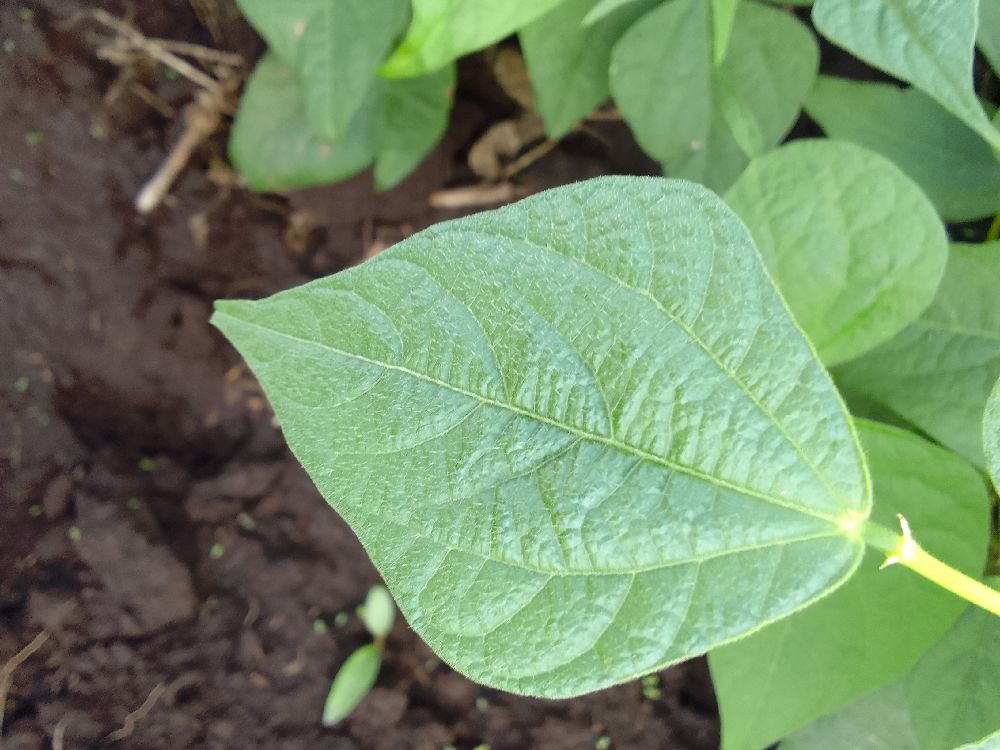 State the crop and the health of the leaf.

common bean, healthy
